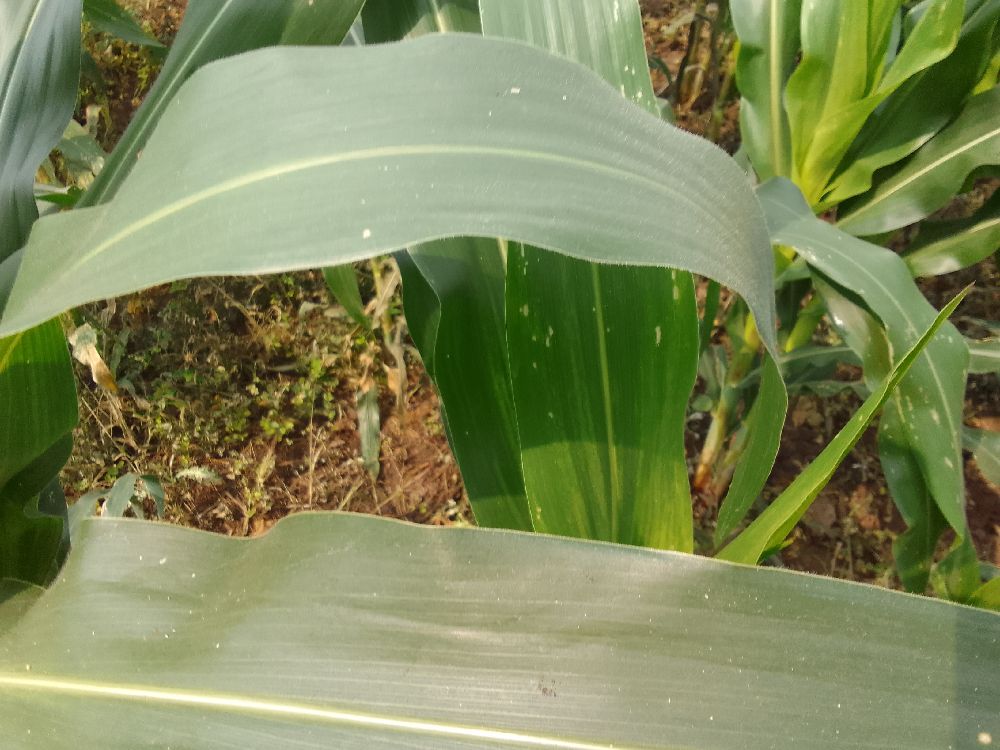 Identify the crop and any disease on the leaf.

maize, healthy
